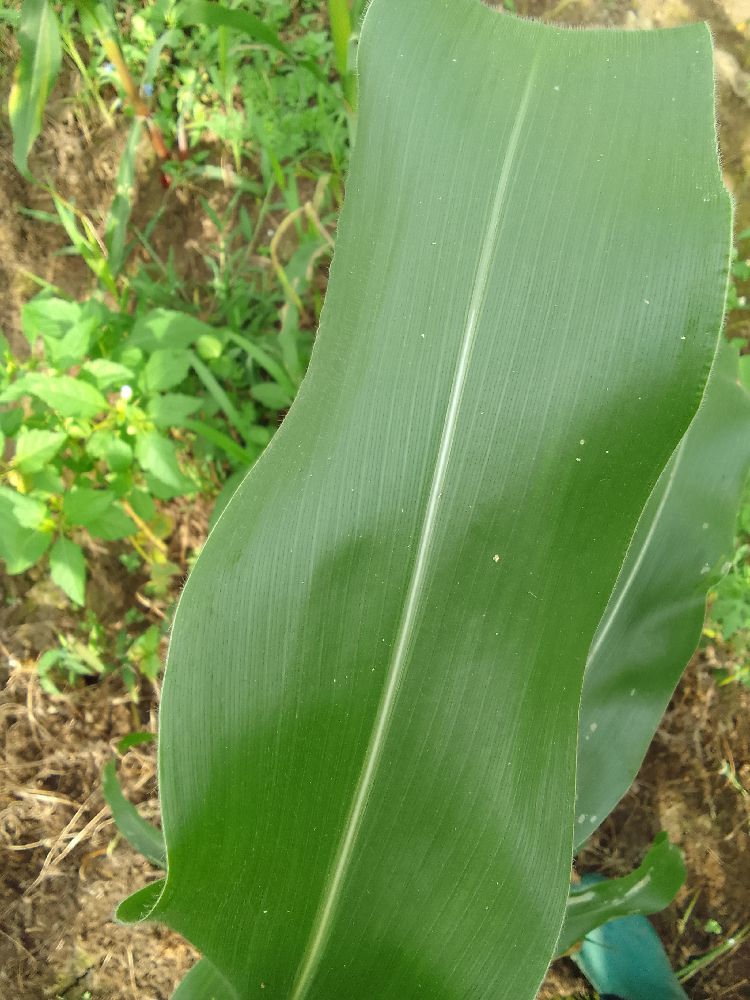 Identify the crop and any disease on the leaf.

maize, healthy
